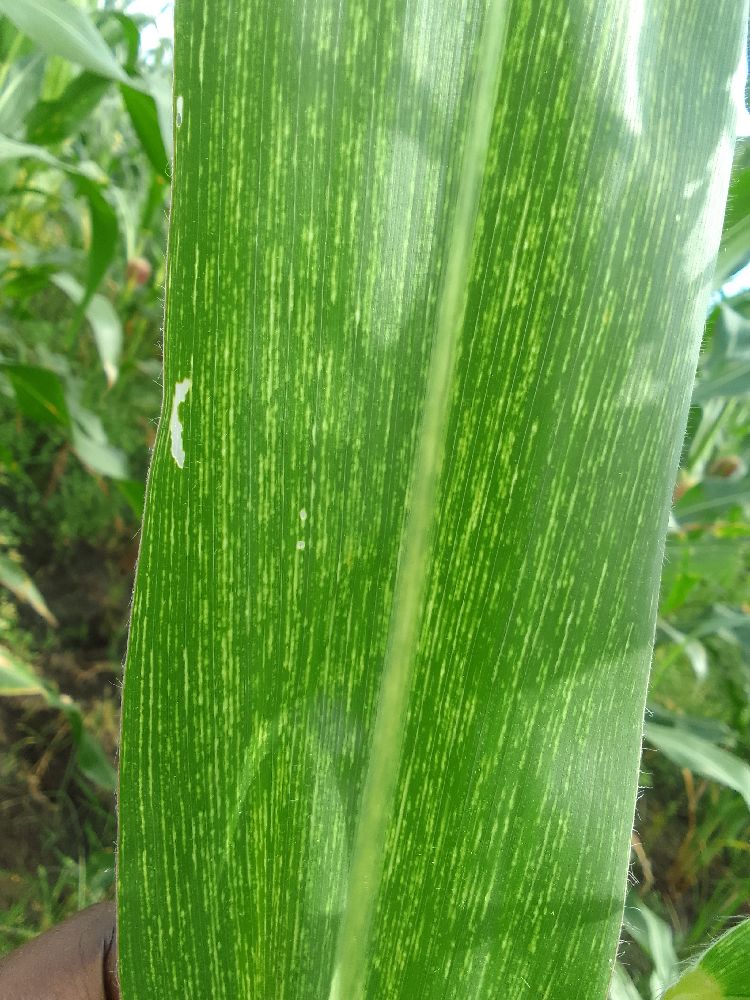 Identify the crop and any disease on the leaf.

maize, maize streak virus
